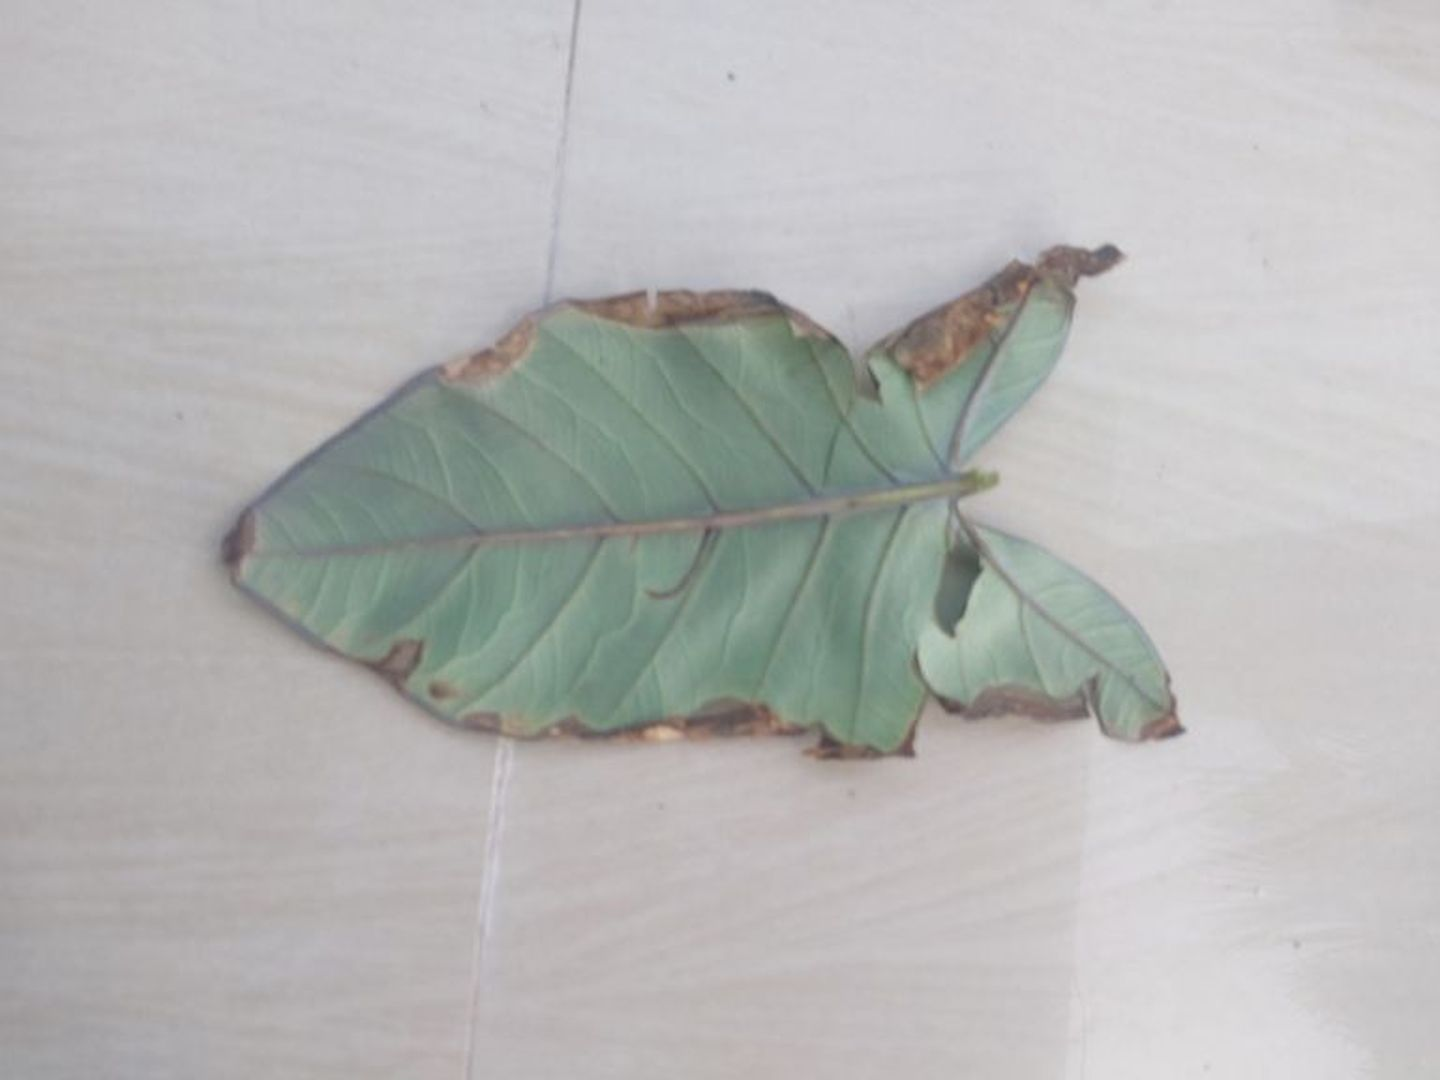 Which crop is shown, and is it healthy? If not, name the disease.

taro, leaf blight
